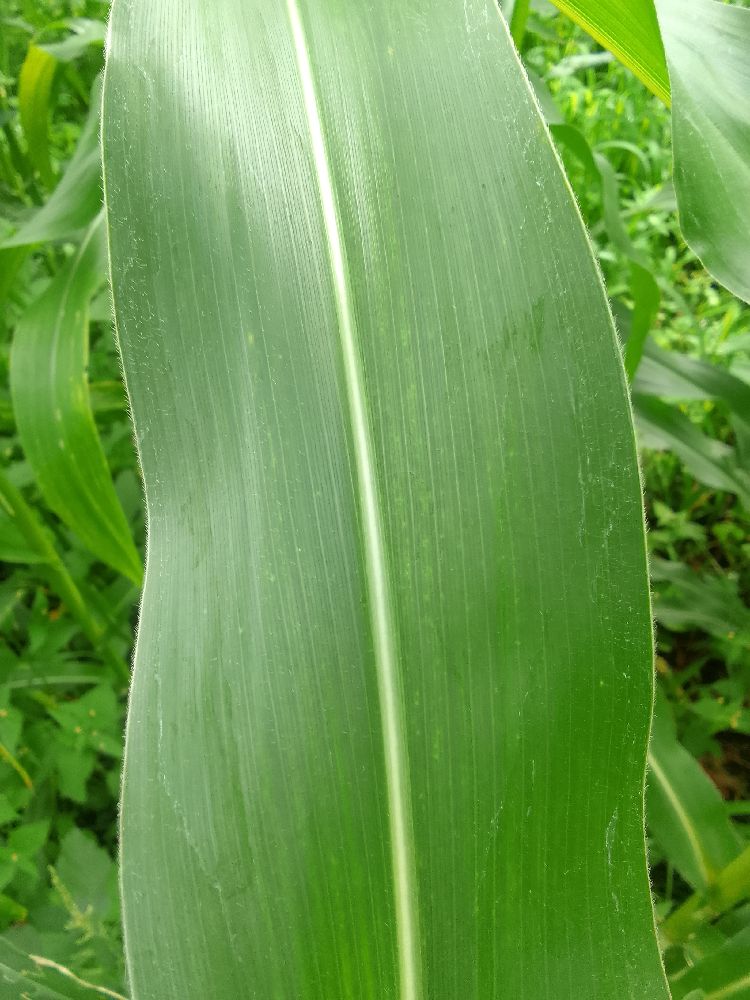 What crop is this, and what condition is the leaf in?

maize, healthy
